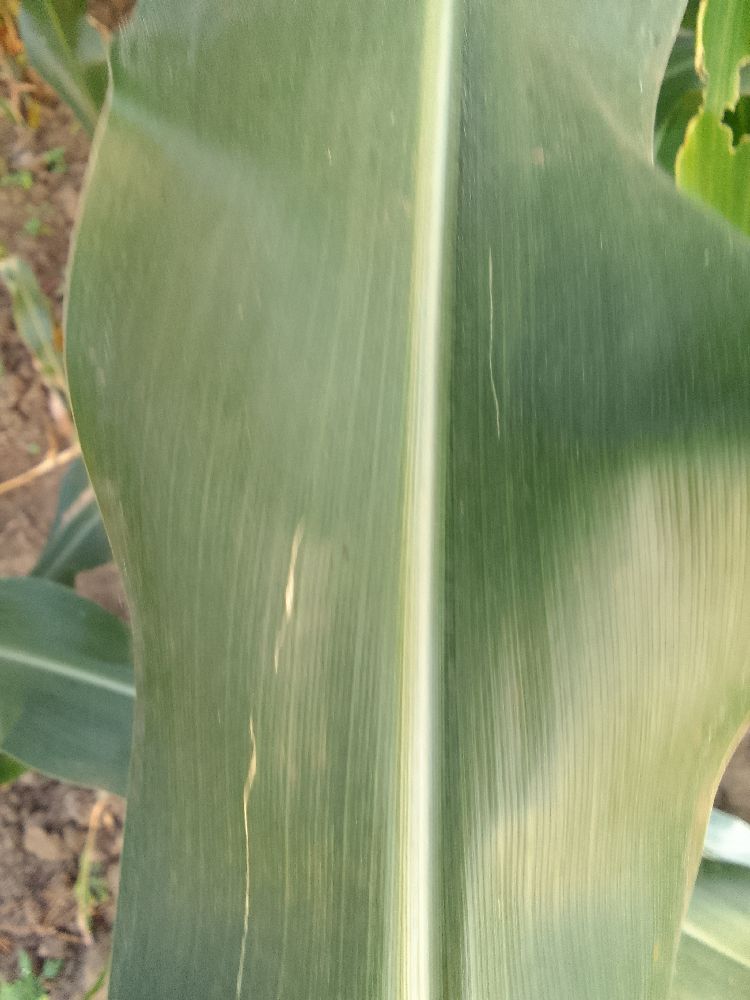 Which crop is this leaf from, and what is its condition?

maize, healthy
